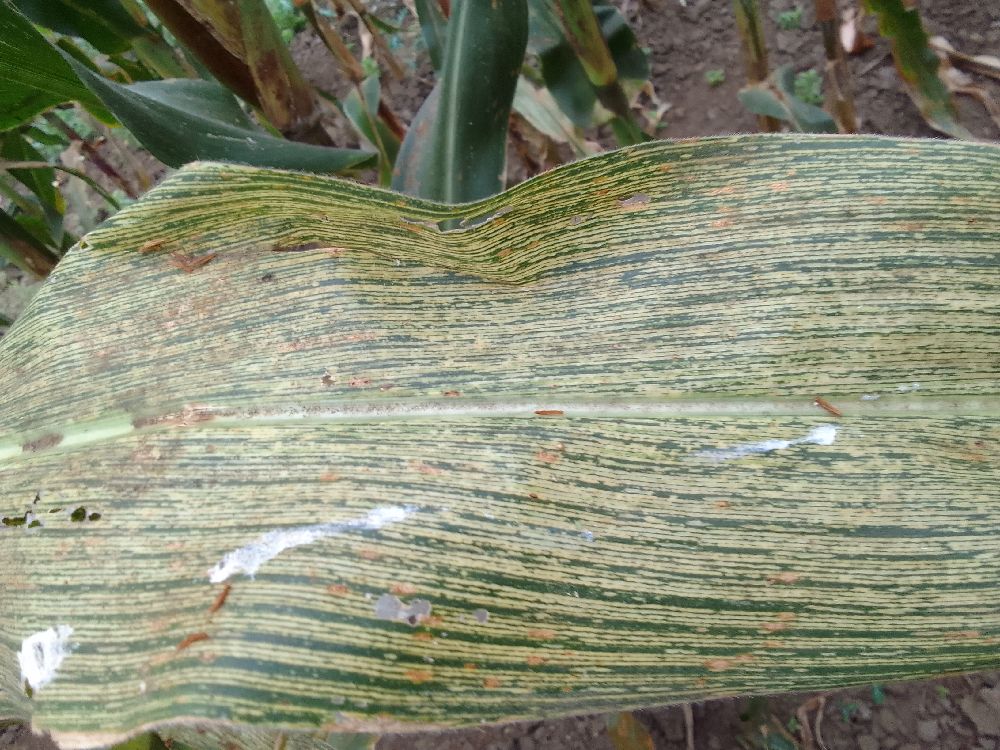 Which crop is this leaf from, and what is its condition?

maize, maize streak virus
